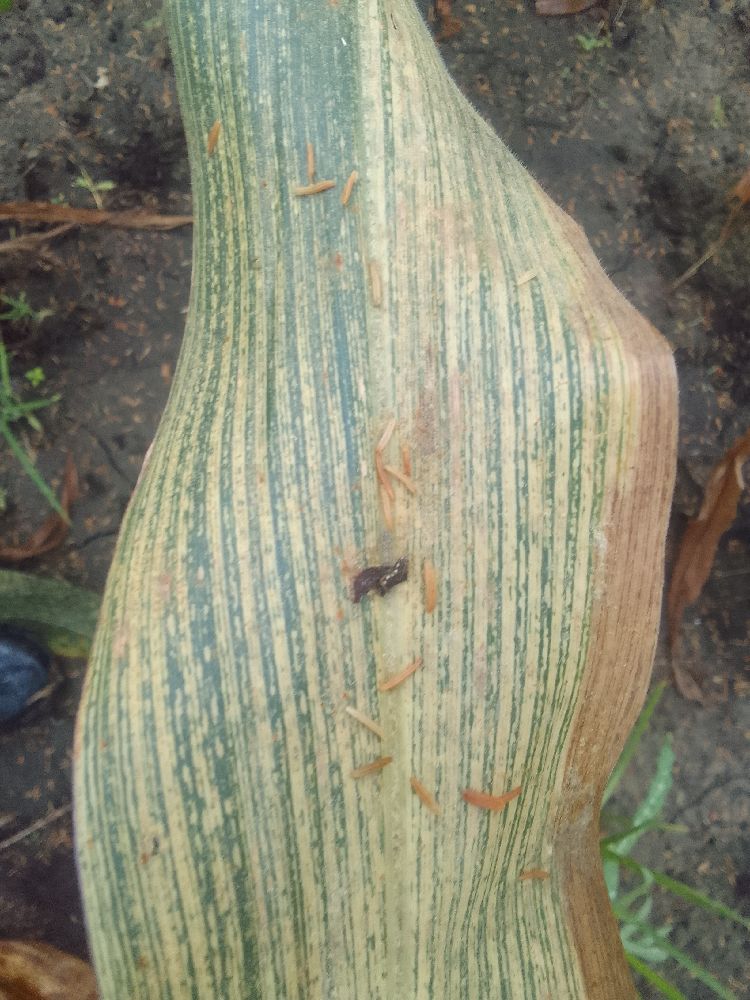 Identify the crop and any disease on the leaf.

maize, maize streak virus
